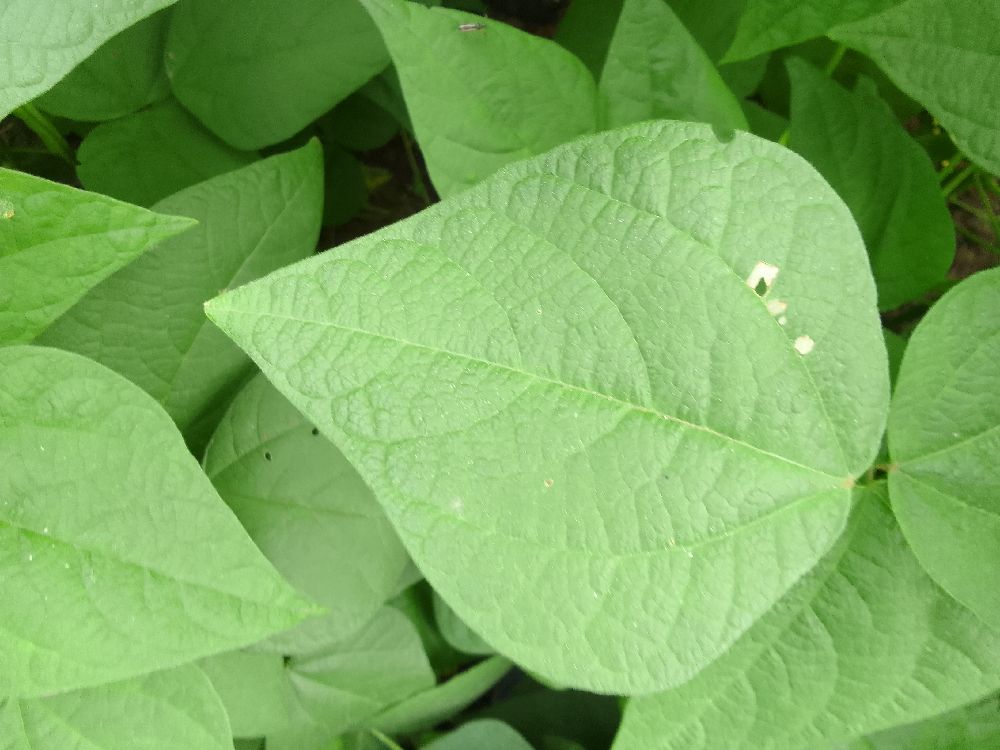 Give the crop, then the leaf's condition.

common bean, healthy
